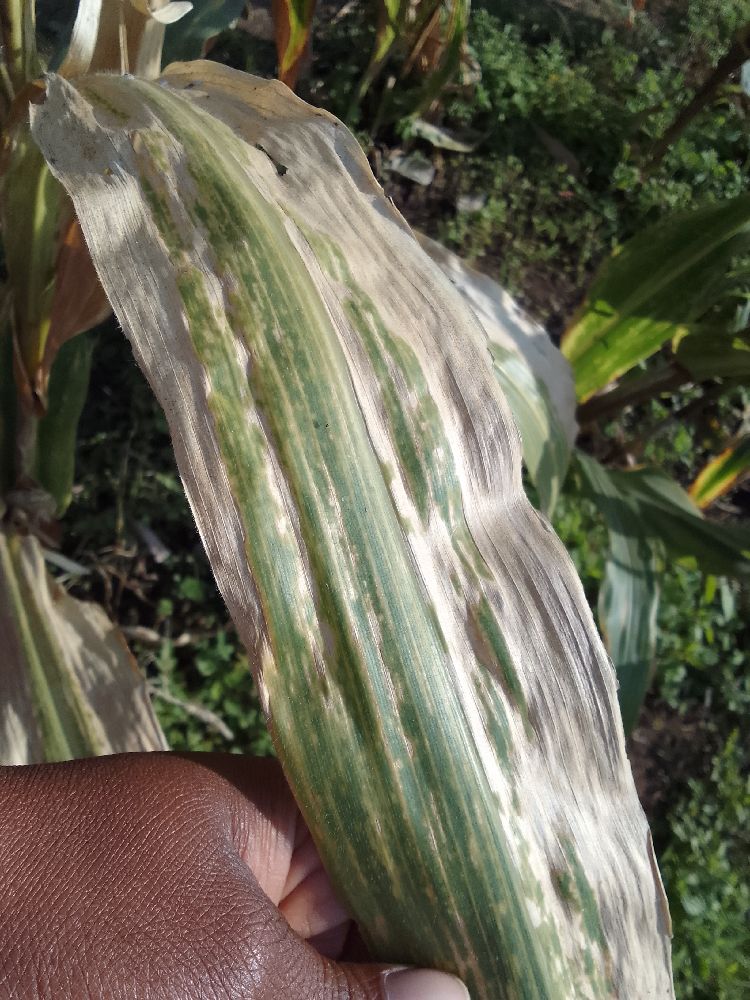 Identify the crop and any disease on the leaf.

maize, maize lethal necrosis
